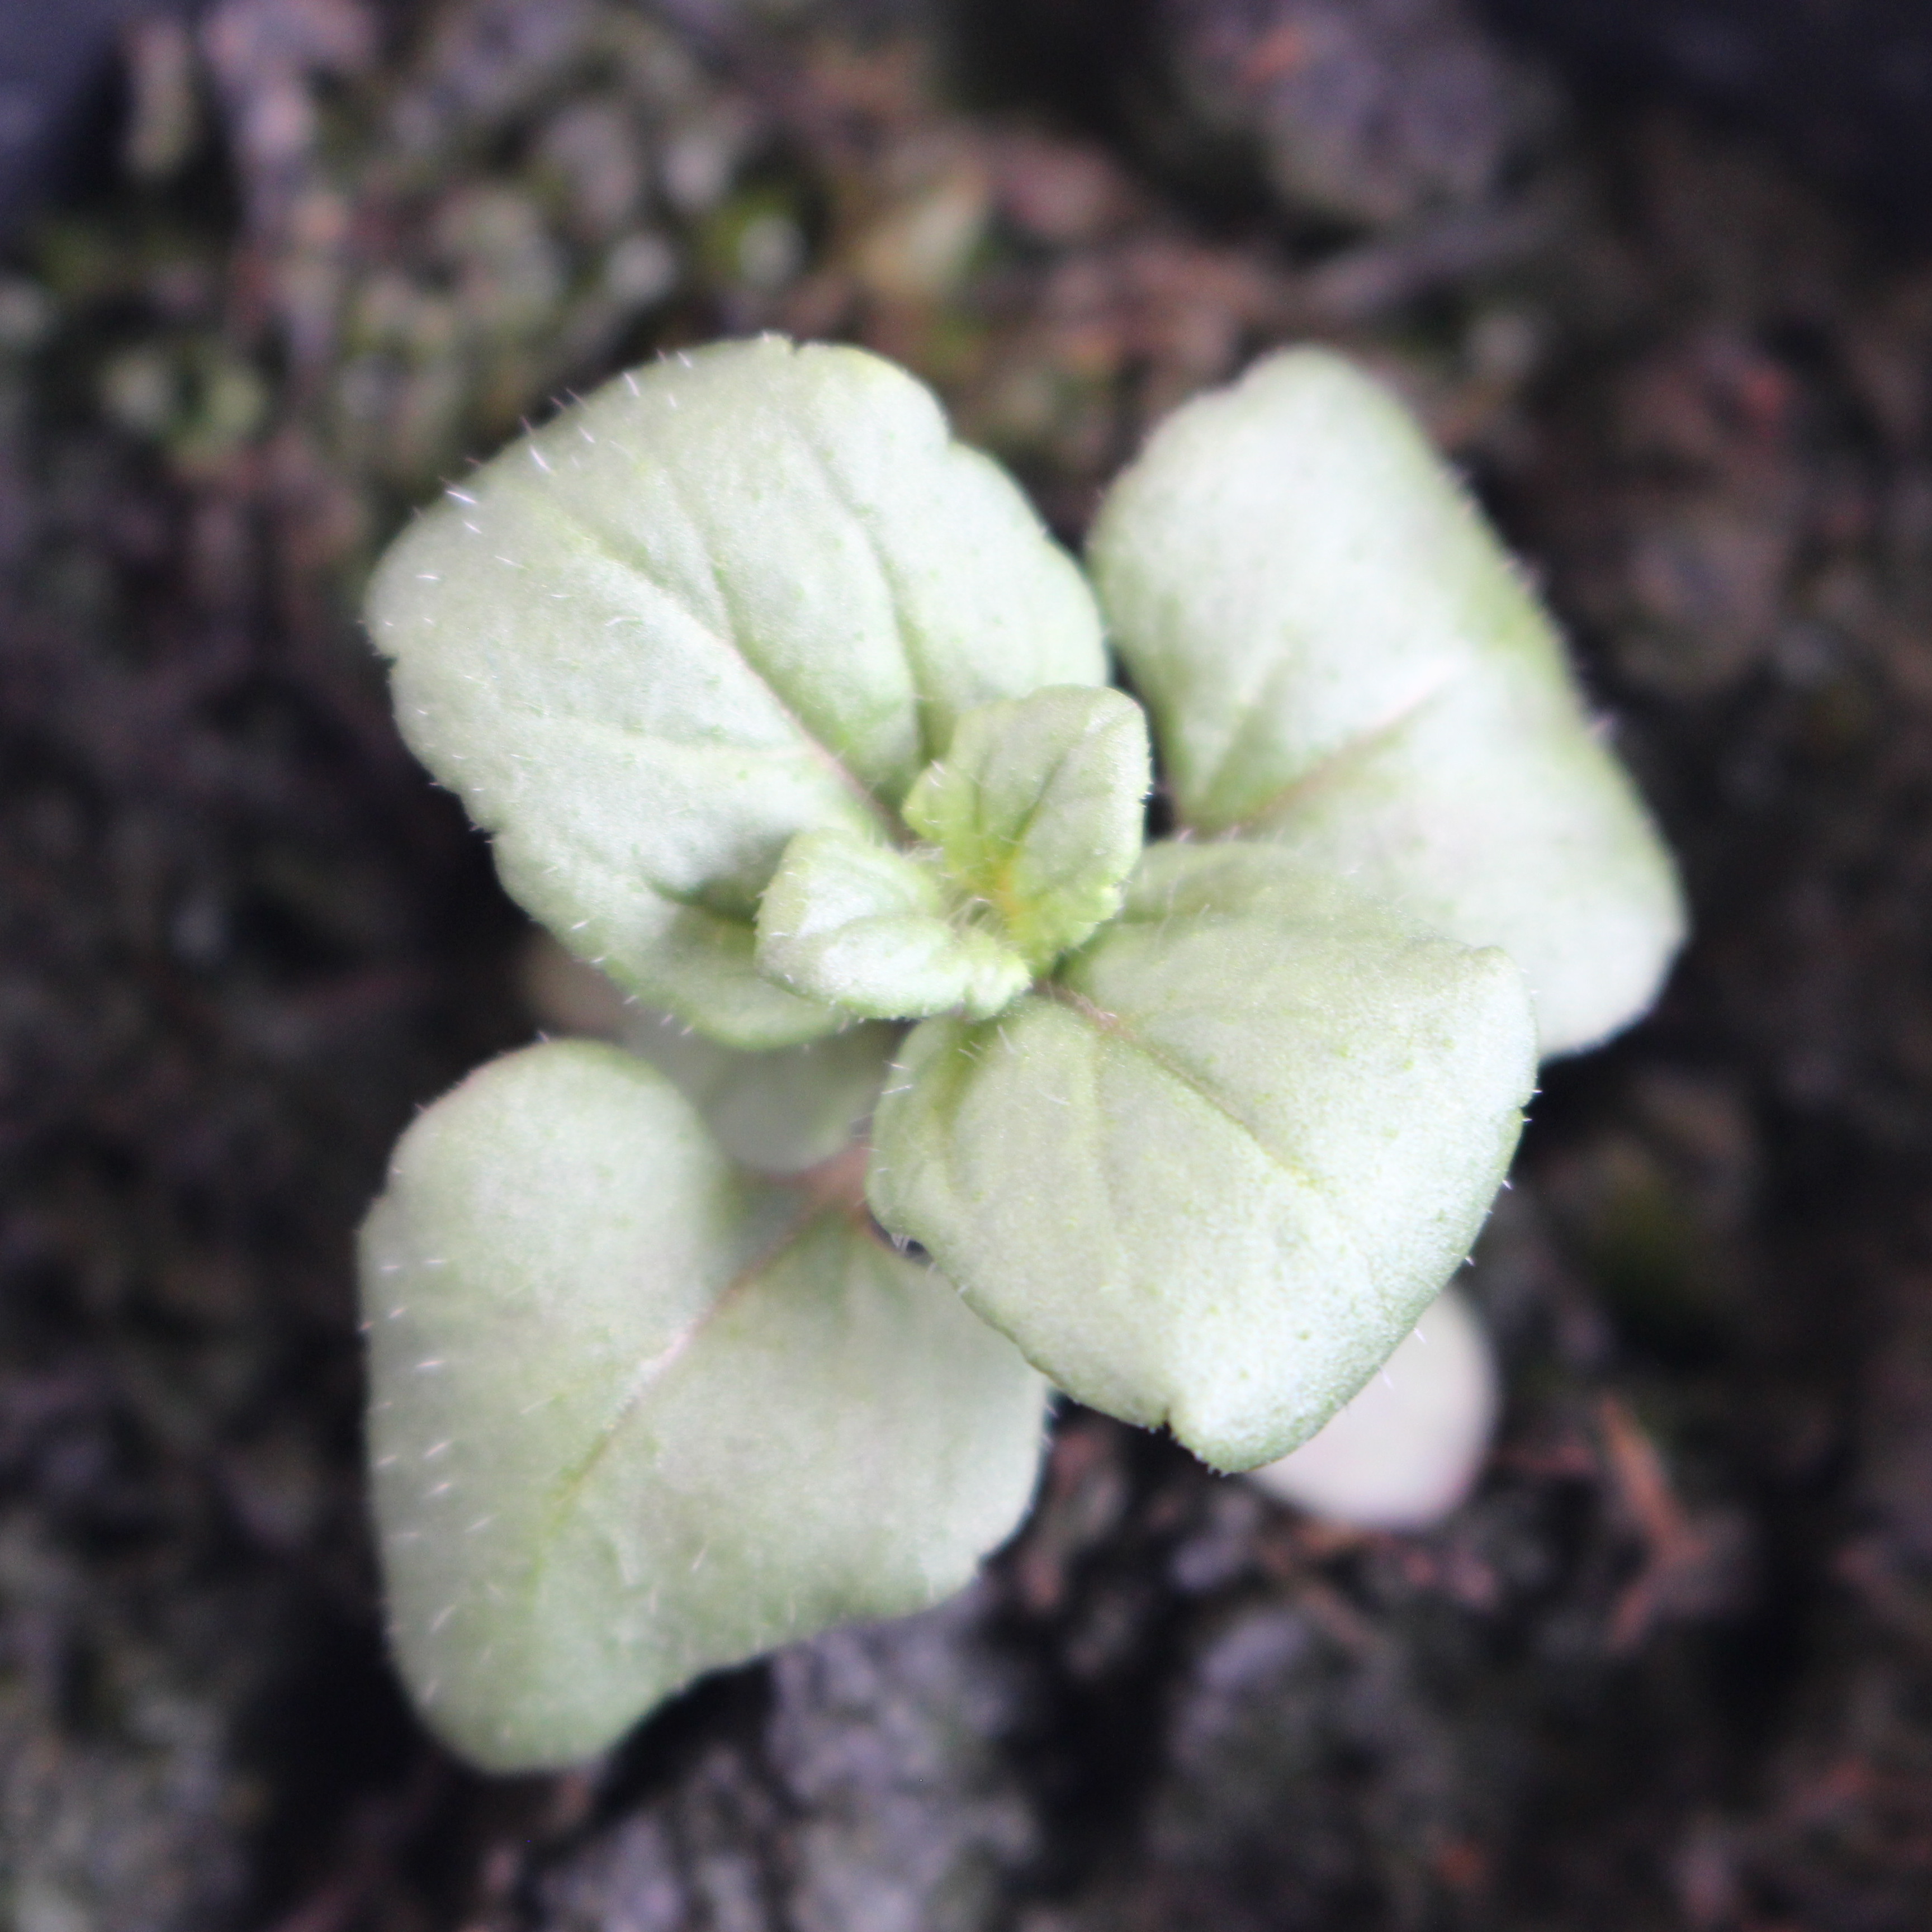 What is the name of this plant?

Veronica persica
